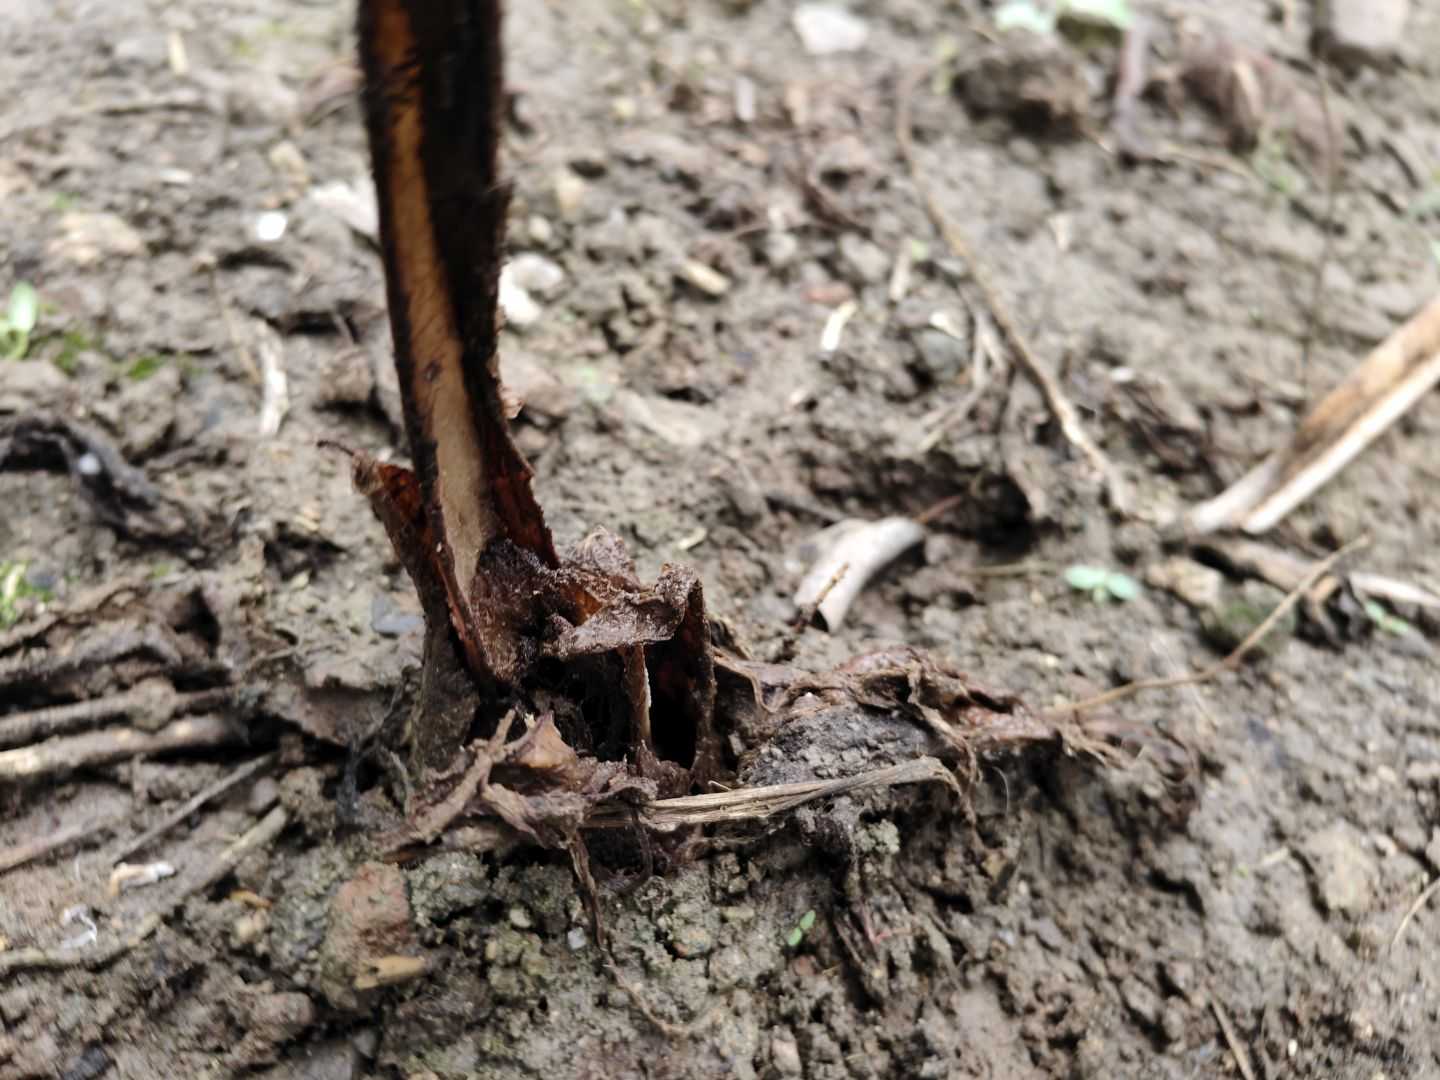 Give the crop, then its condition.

taro, root rot
